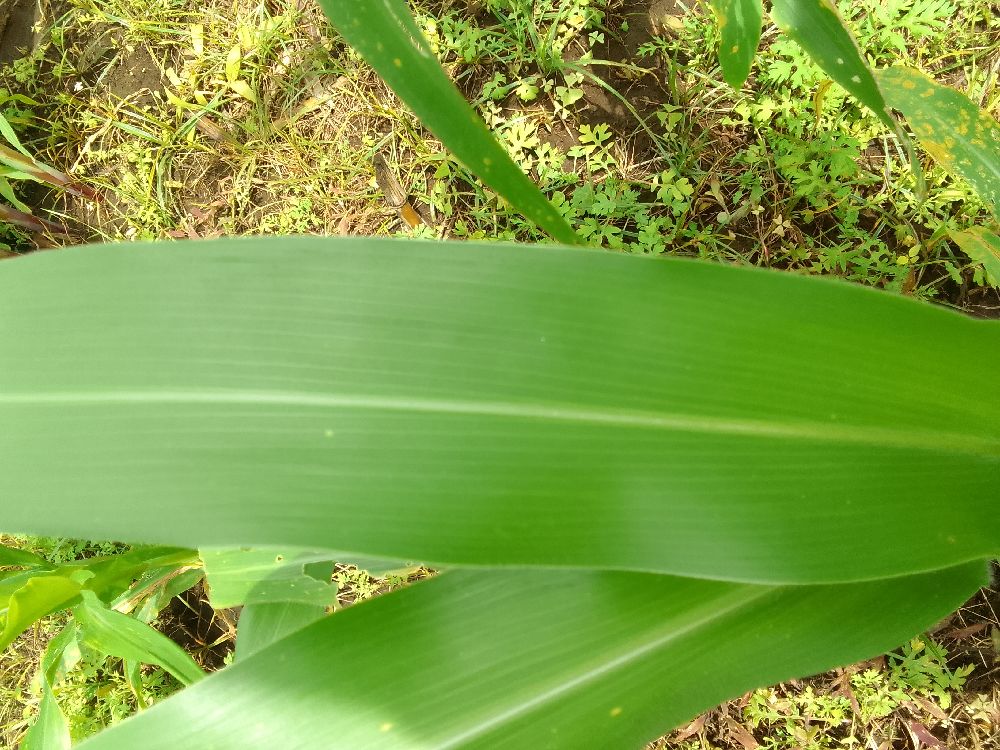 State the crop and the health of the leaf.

maize, healthy
